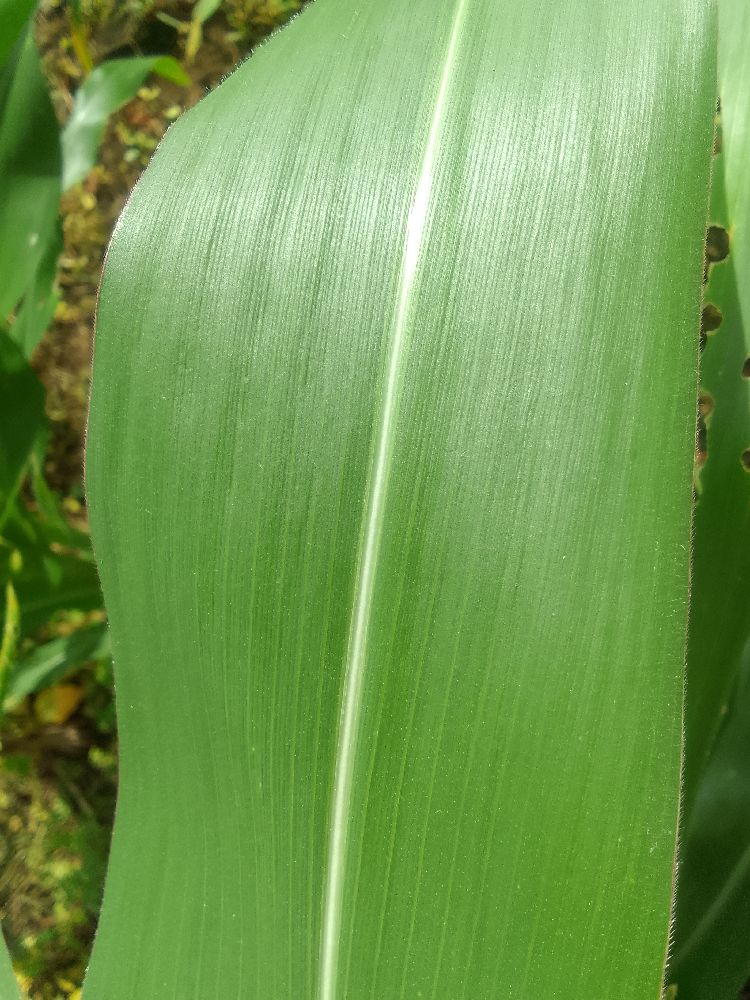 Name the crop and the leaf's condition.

maize, healthy
